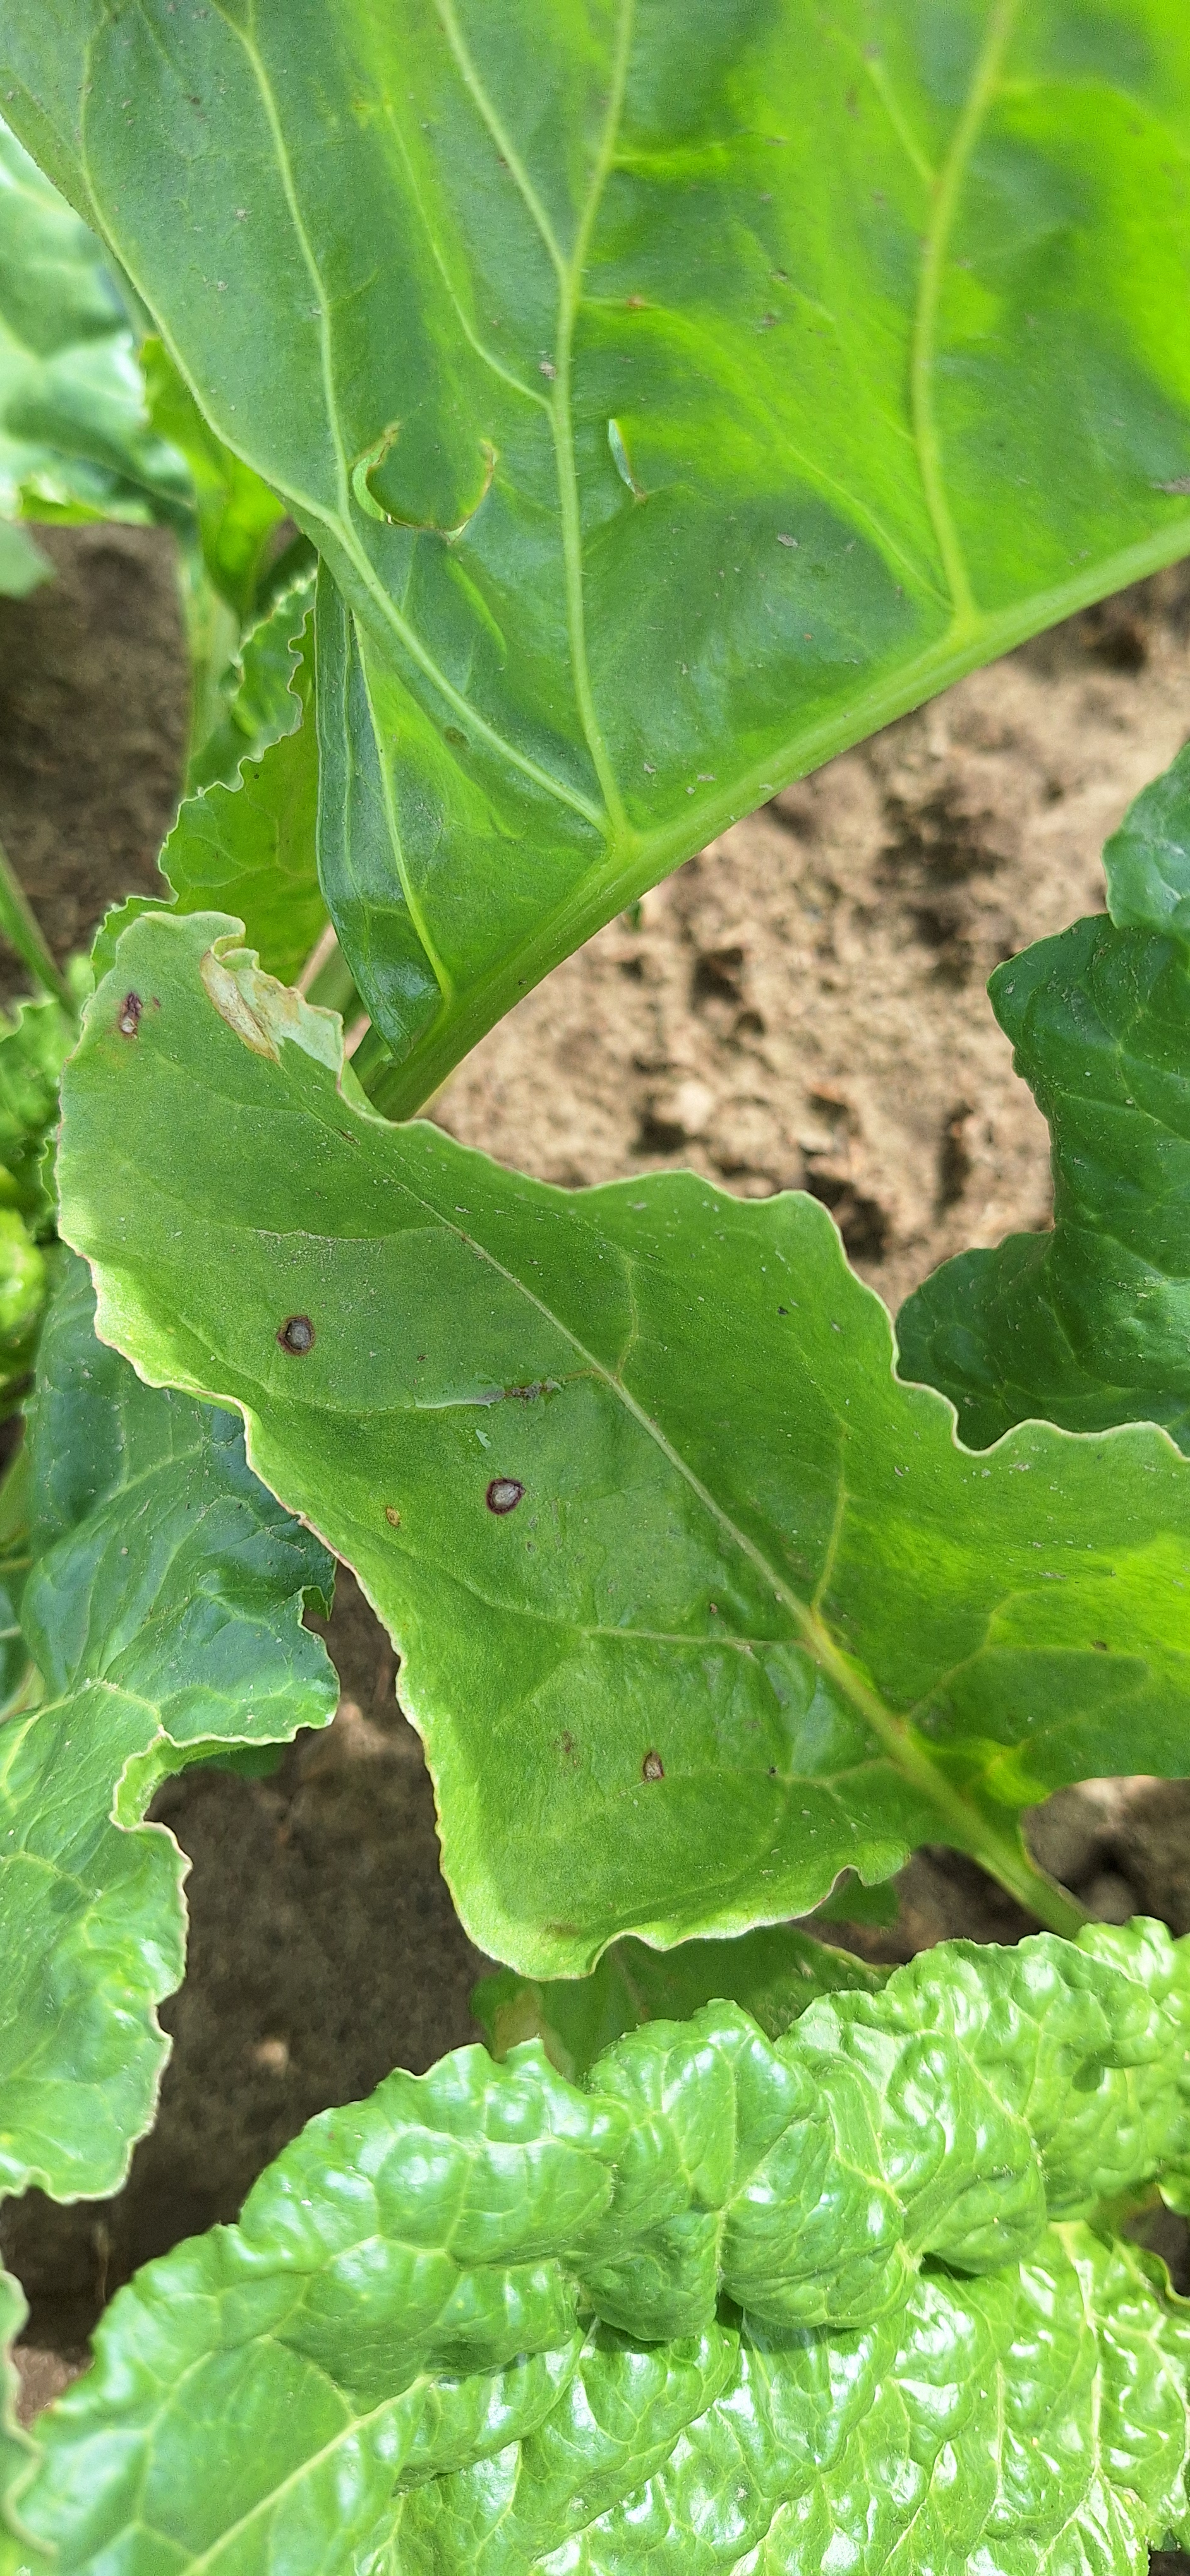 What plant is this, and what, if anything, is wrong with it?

beet, cercospora
